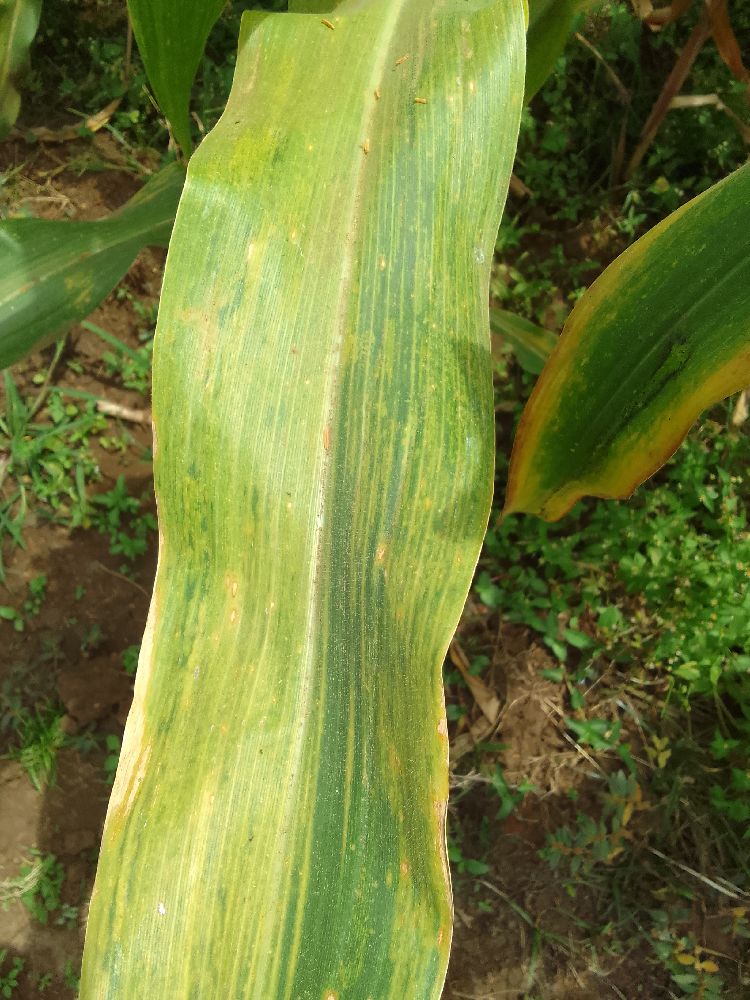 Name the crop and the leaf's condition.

maize, maize lethal necrosis
